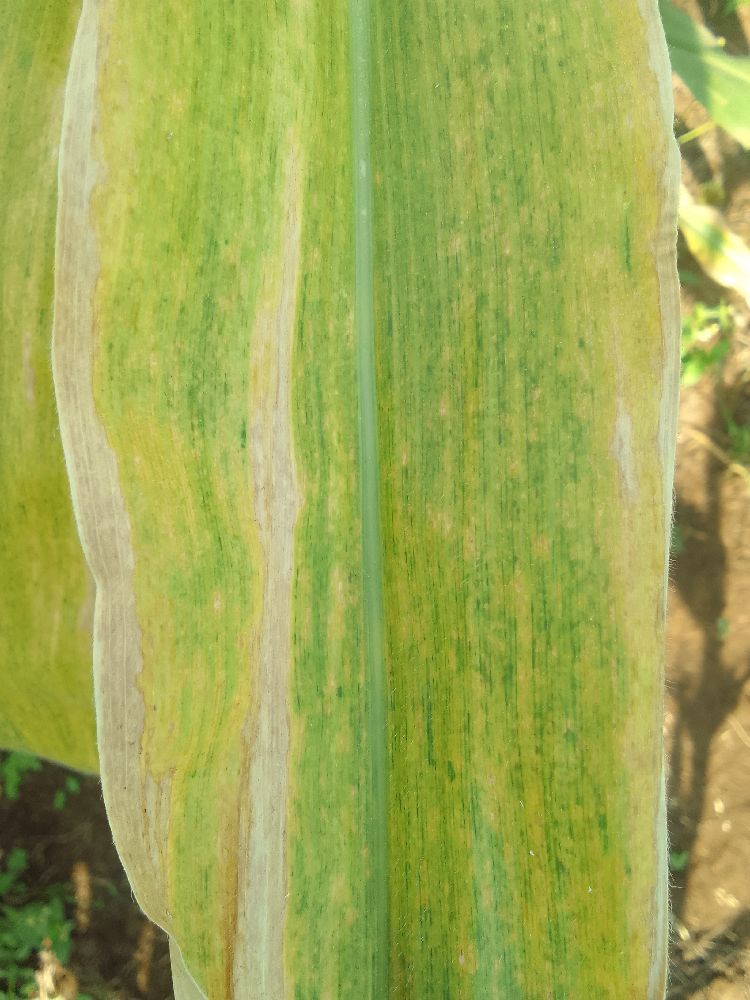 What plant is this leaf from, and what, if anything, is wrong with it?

maize, maize lethal necrosis
